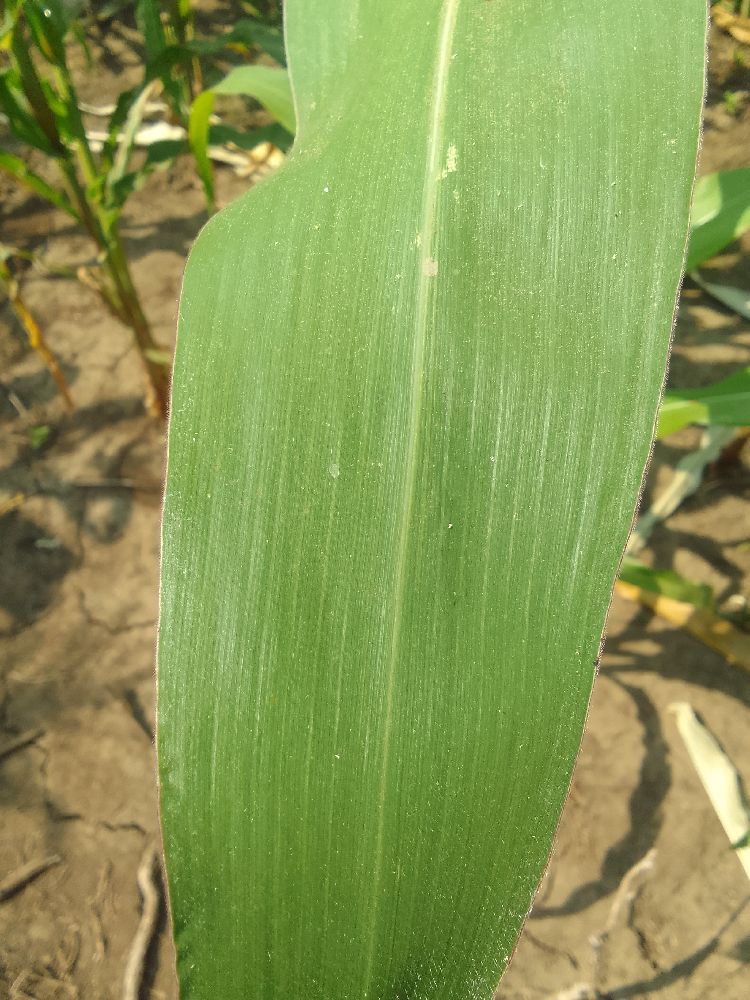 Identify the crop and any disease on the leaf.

maize, healthy
